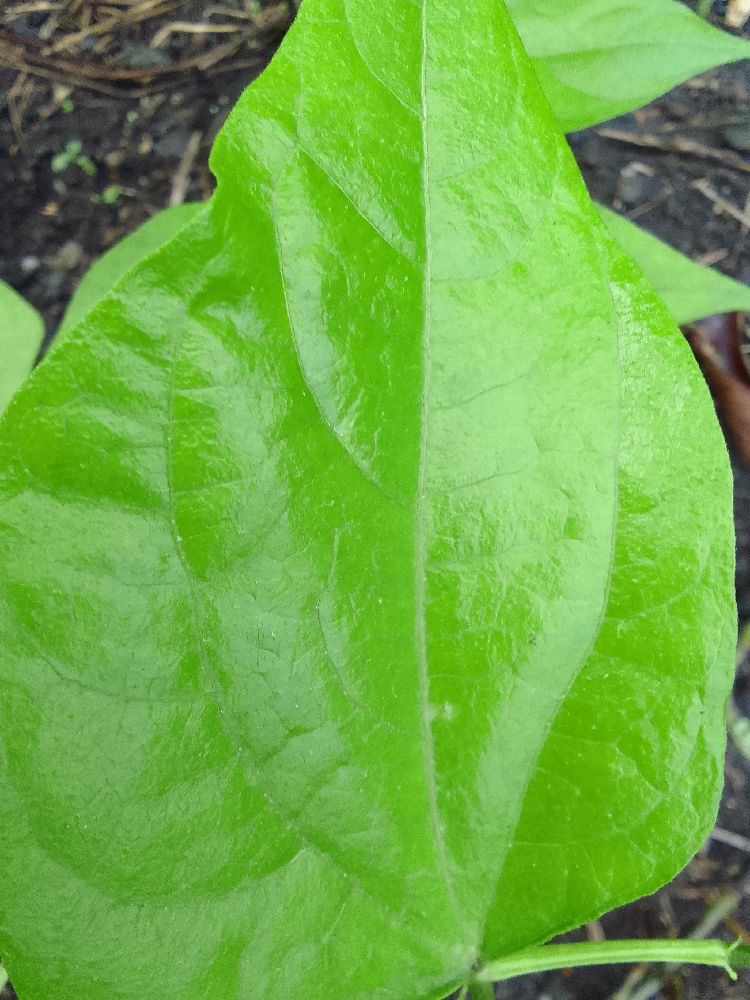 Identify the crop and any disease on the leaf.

common bean, healthy
